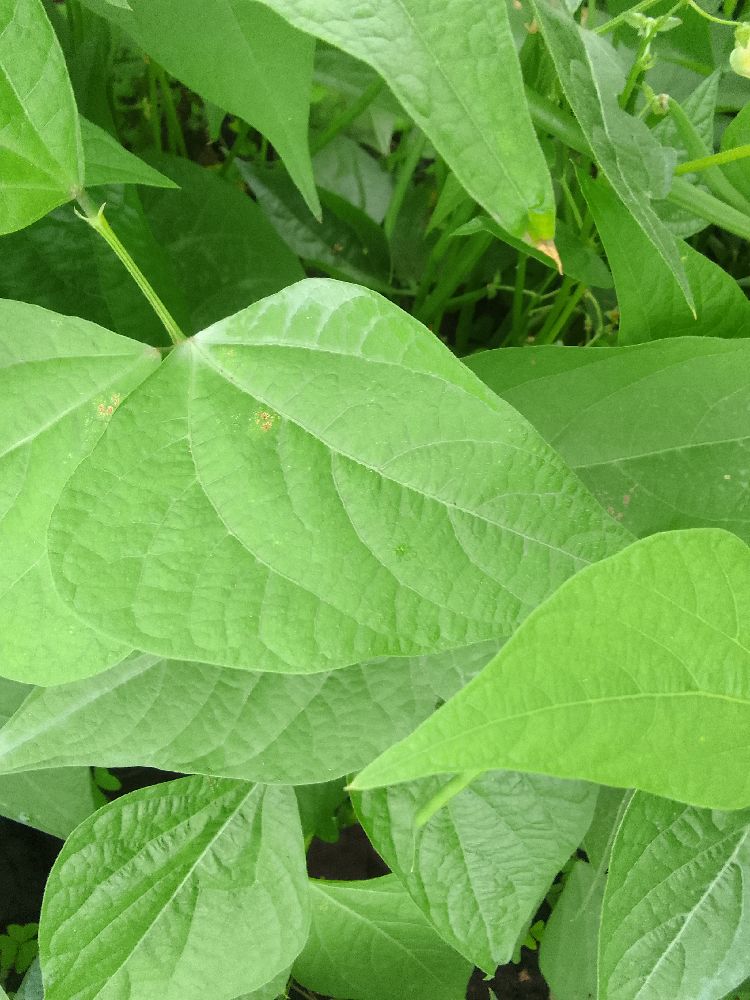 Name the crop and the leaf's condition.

common bean, healthy
